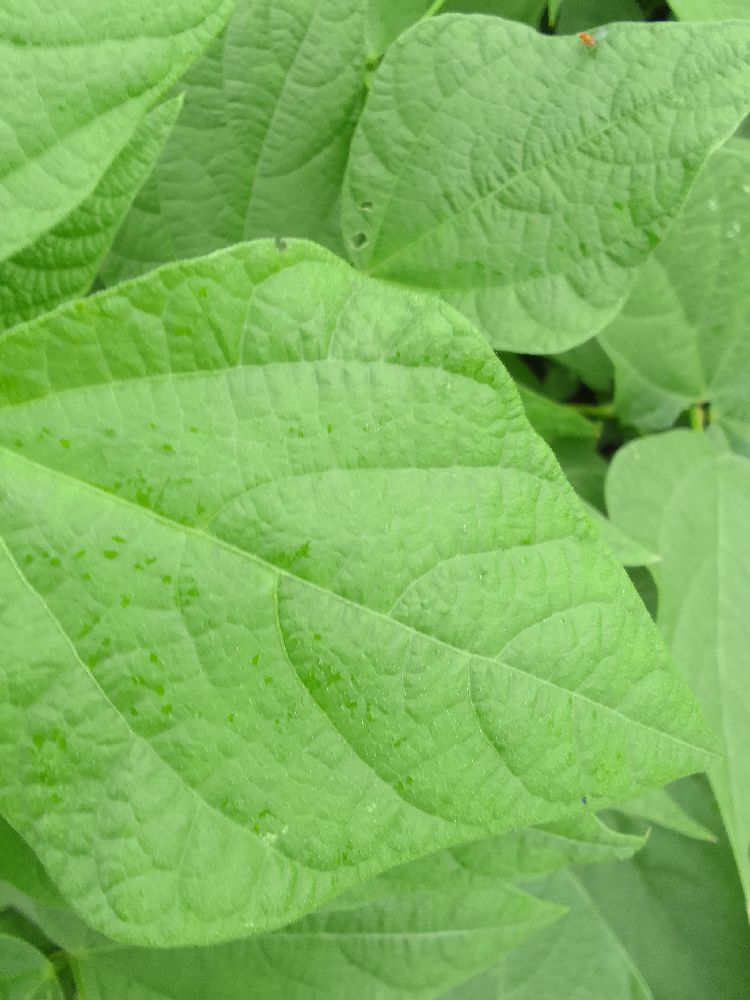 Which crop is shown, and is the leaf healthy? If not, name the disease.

common bean, healthy
